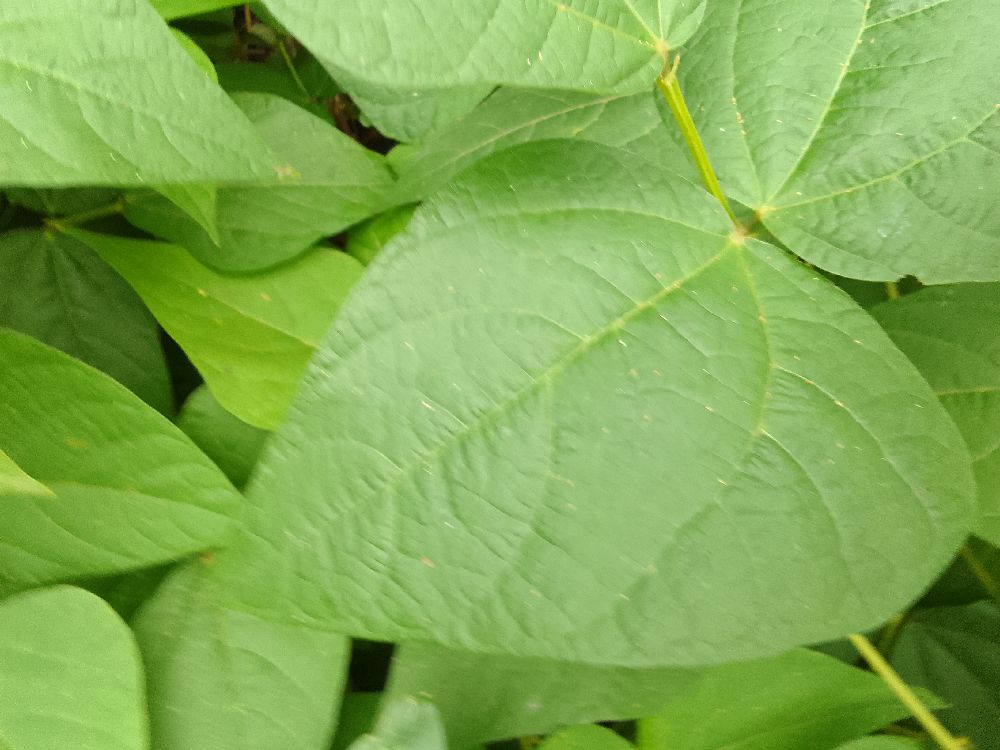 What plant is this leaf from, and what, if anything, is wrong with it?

common bean, healthy
